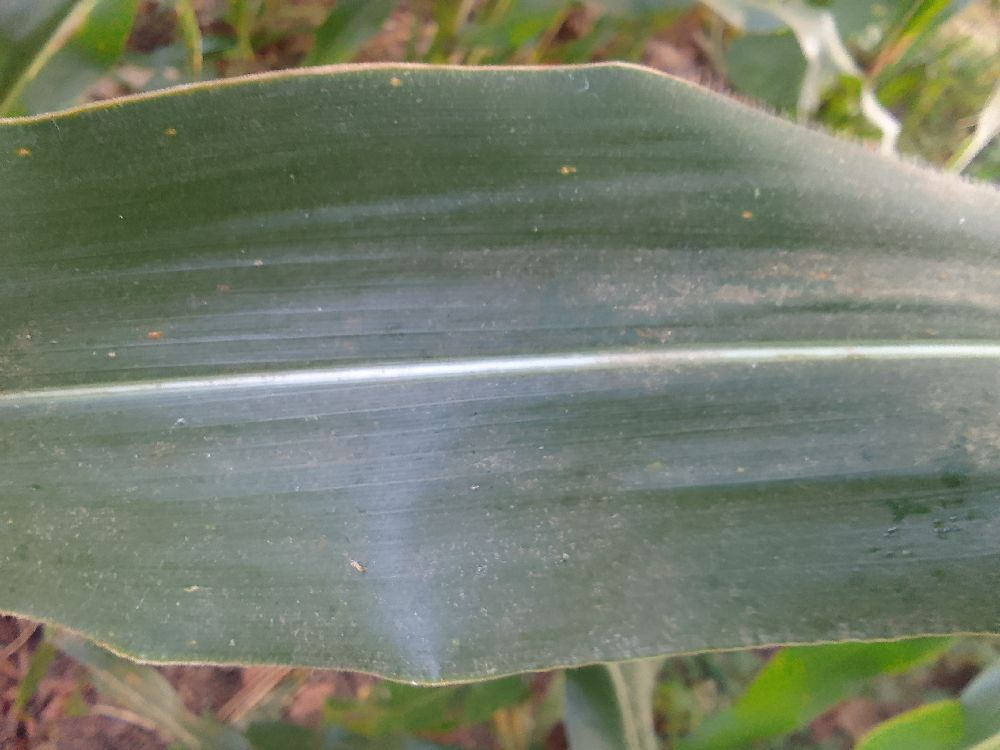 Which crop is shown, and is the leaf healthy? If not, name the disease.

maize, healthy
